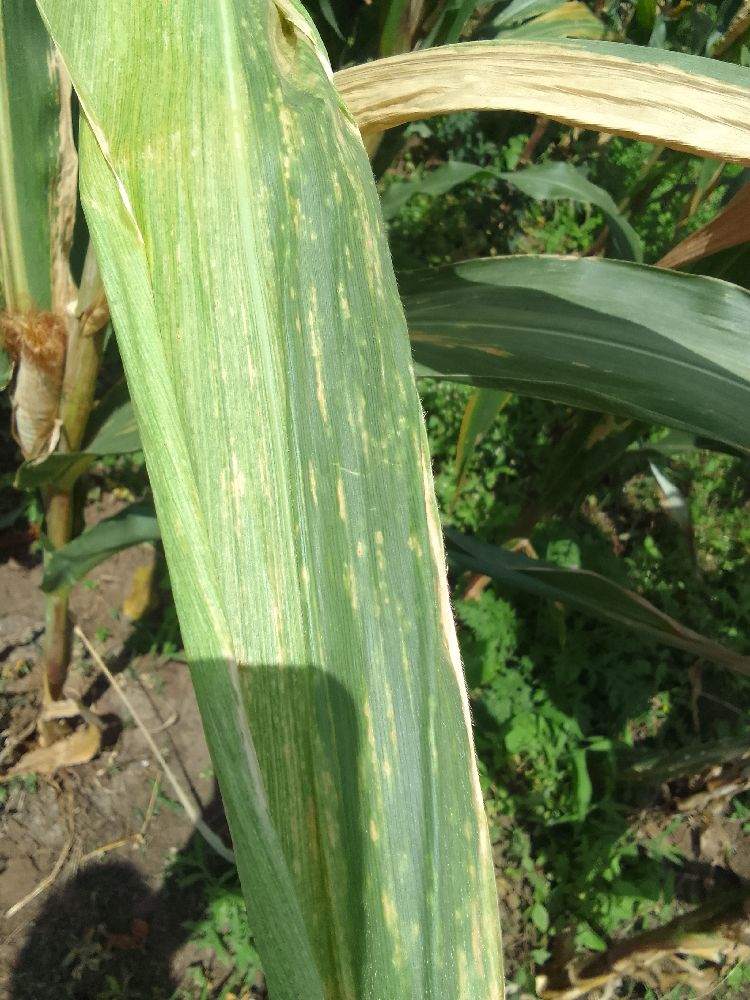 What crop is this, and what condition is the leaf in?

maize, maize lethal necrosis
